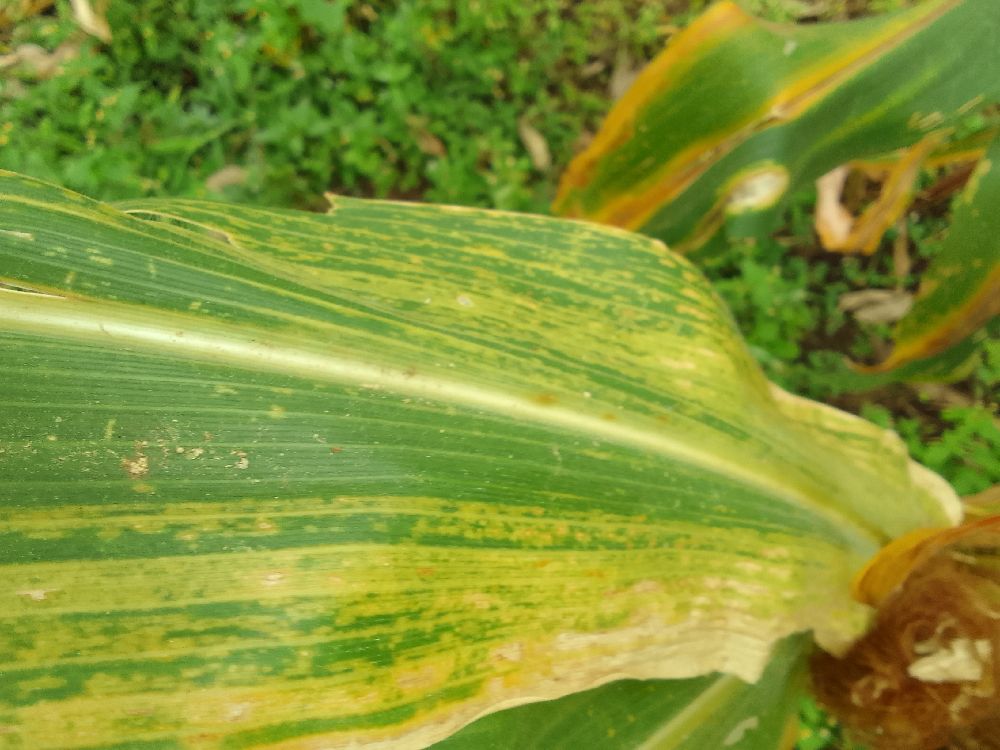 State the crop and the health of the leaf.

maize, maize lethal necrosis
